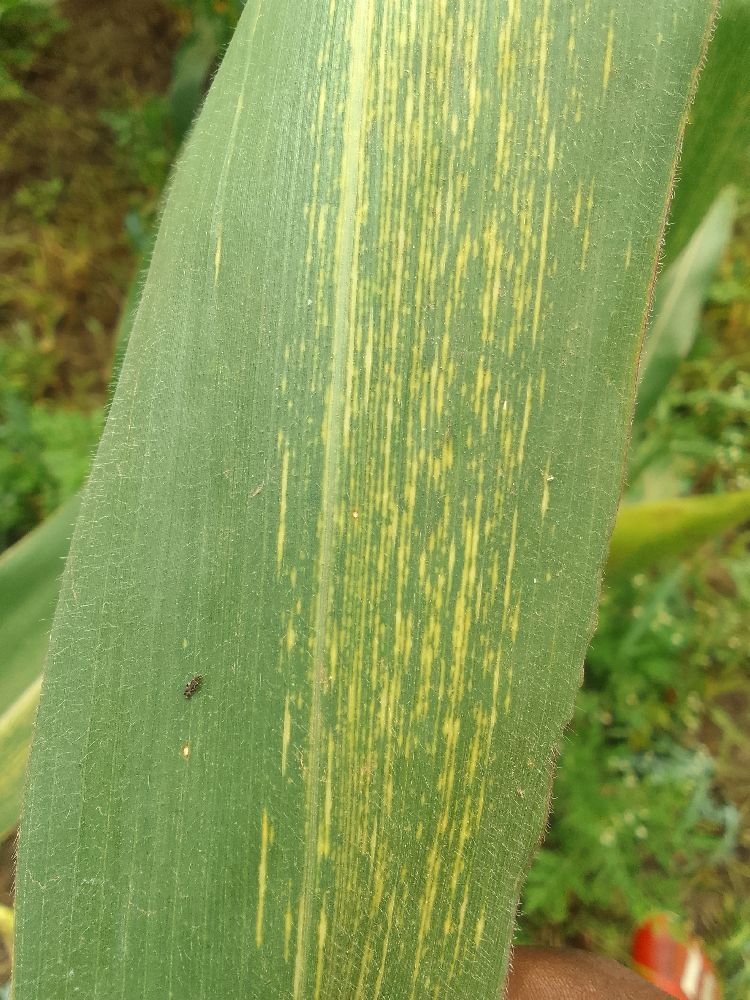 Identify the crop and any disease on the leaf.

maize, maize streak virus
